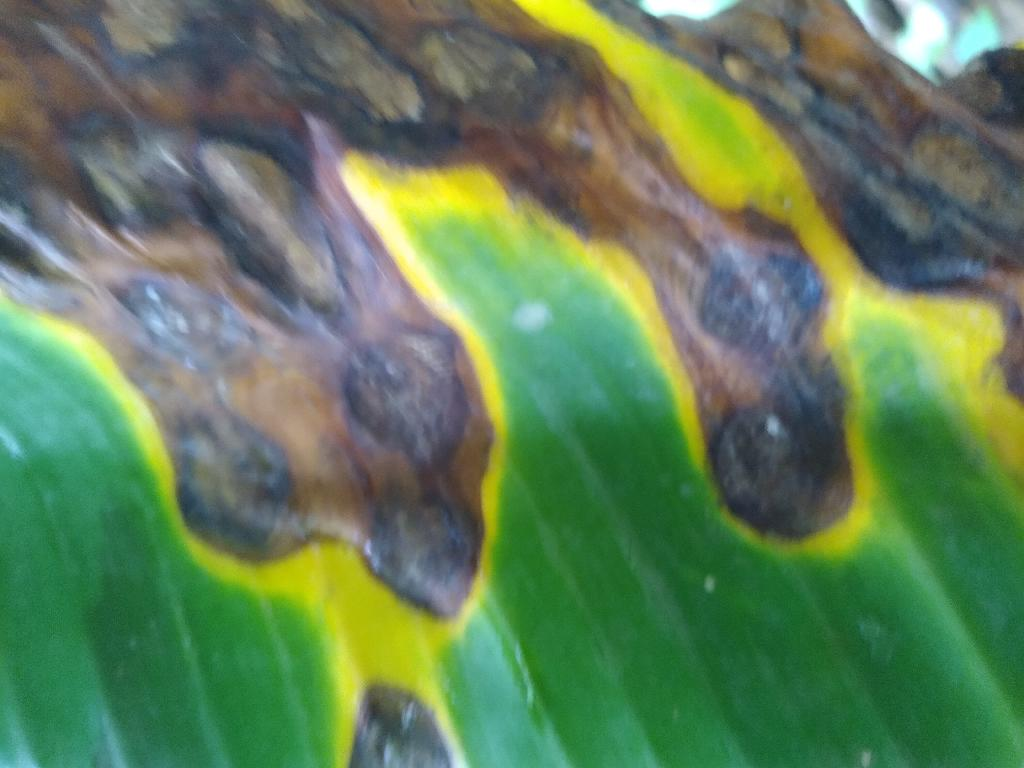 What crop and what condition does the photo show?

banana, black sigatoka
